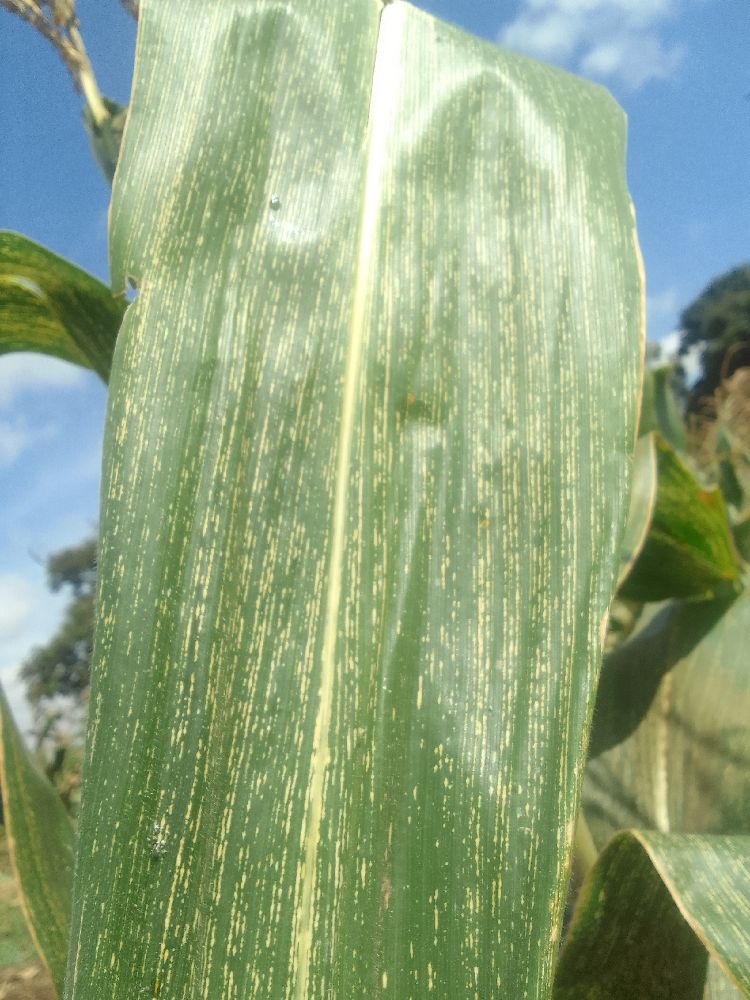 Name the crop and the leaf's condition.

maize, maize streak virus
